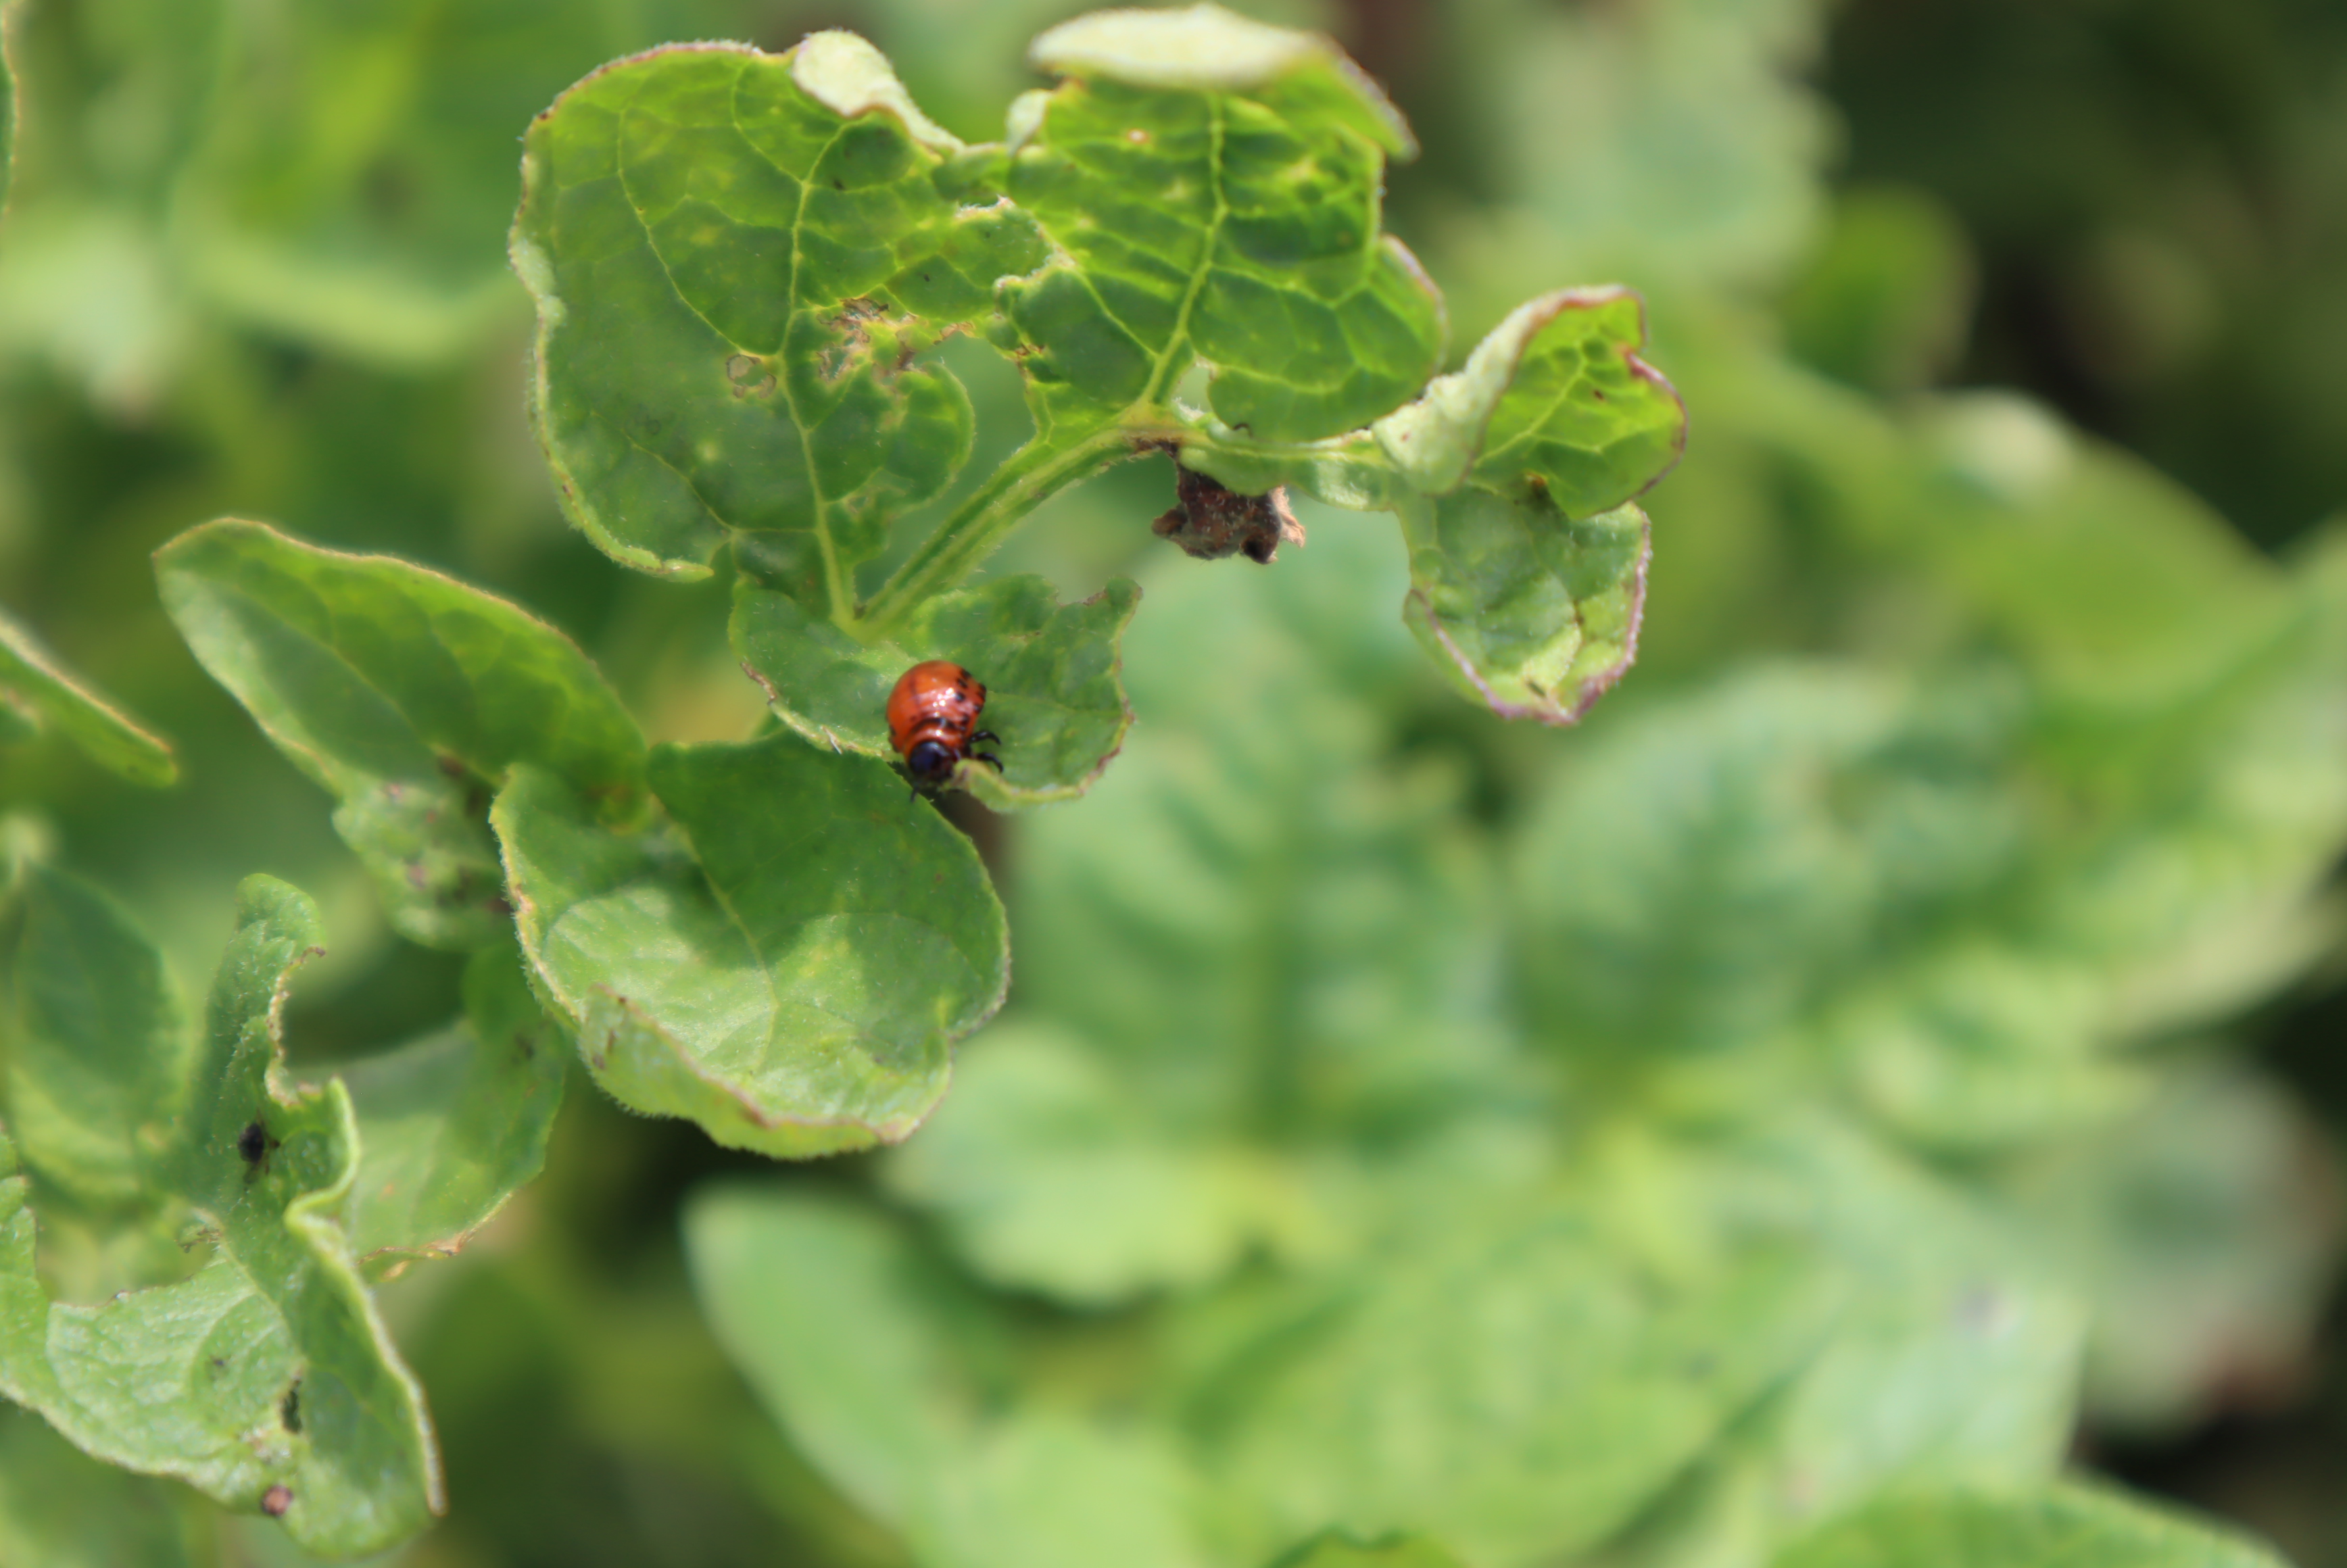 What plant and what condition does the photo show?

potato, colorado potato beetle
